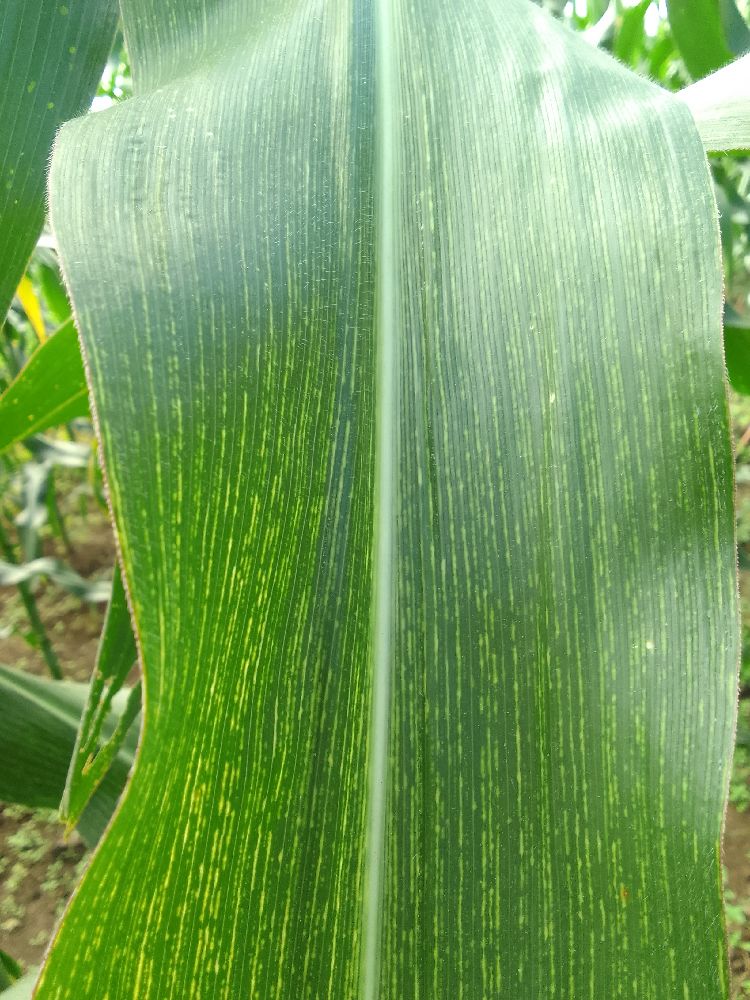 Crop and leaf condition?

maize, maize streak virus
